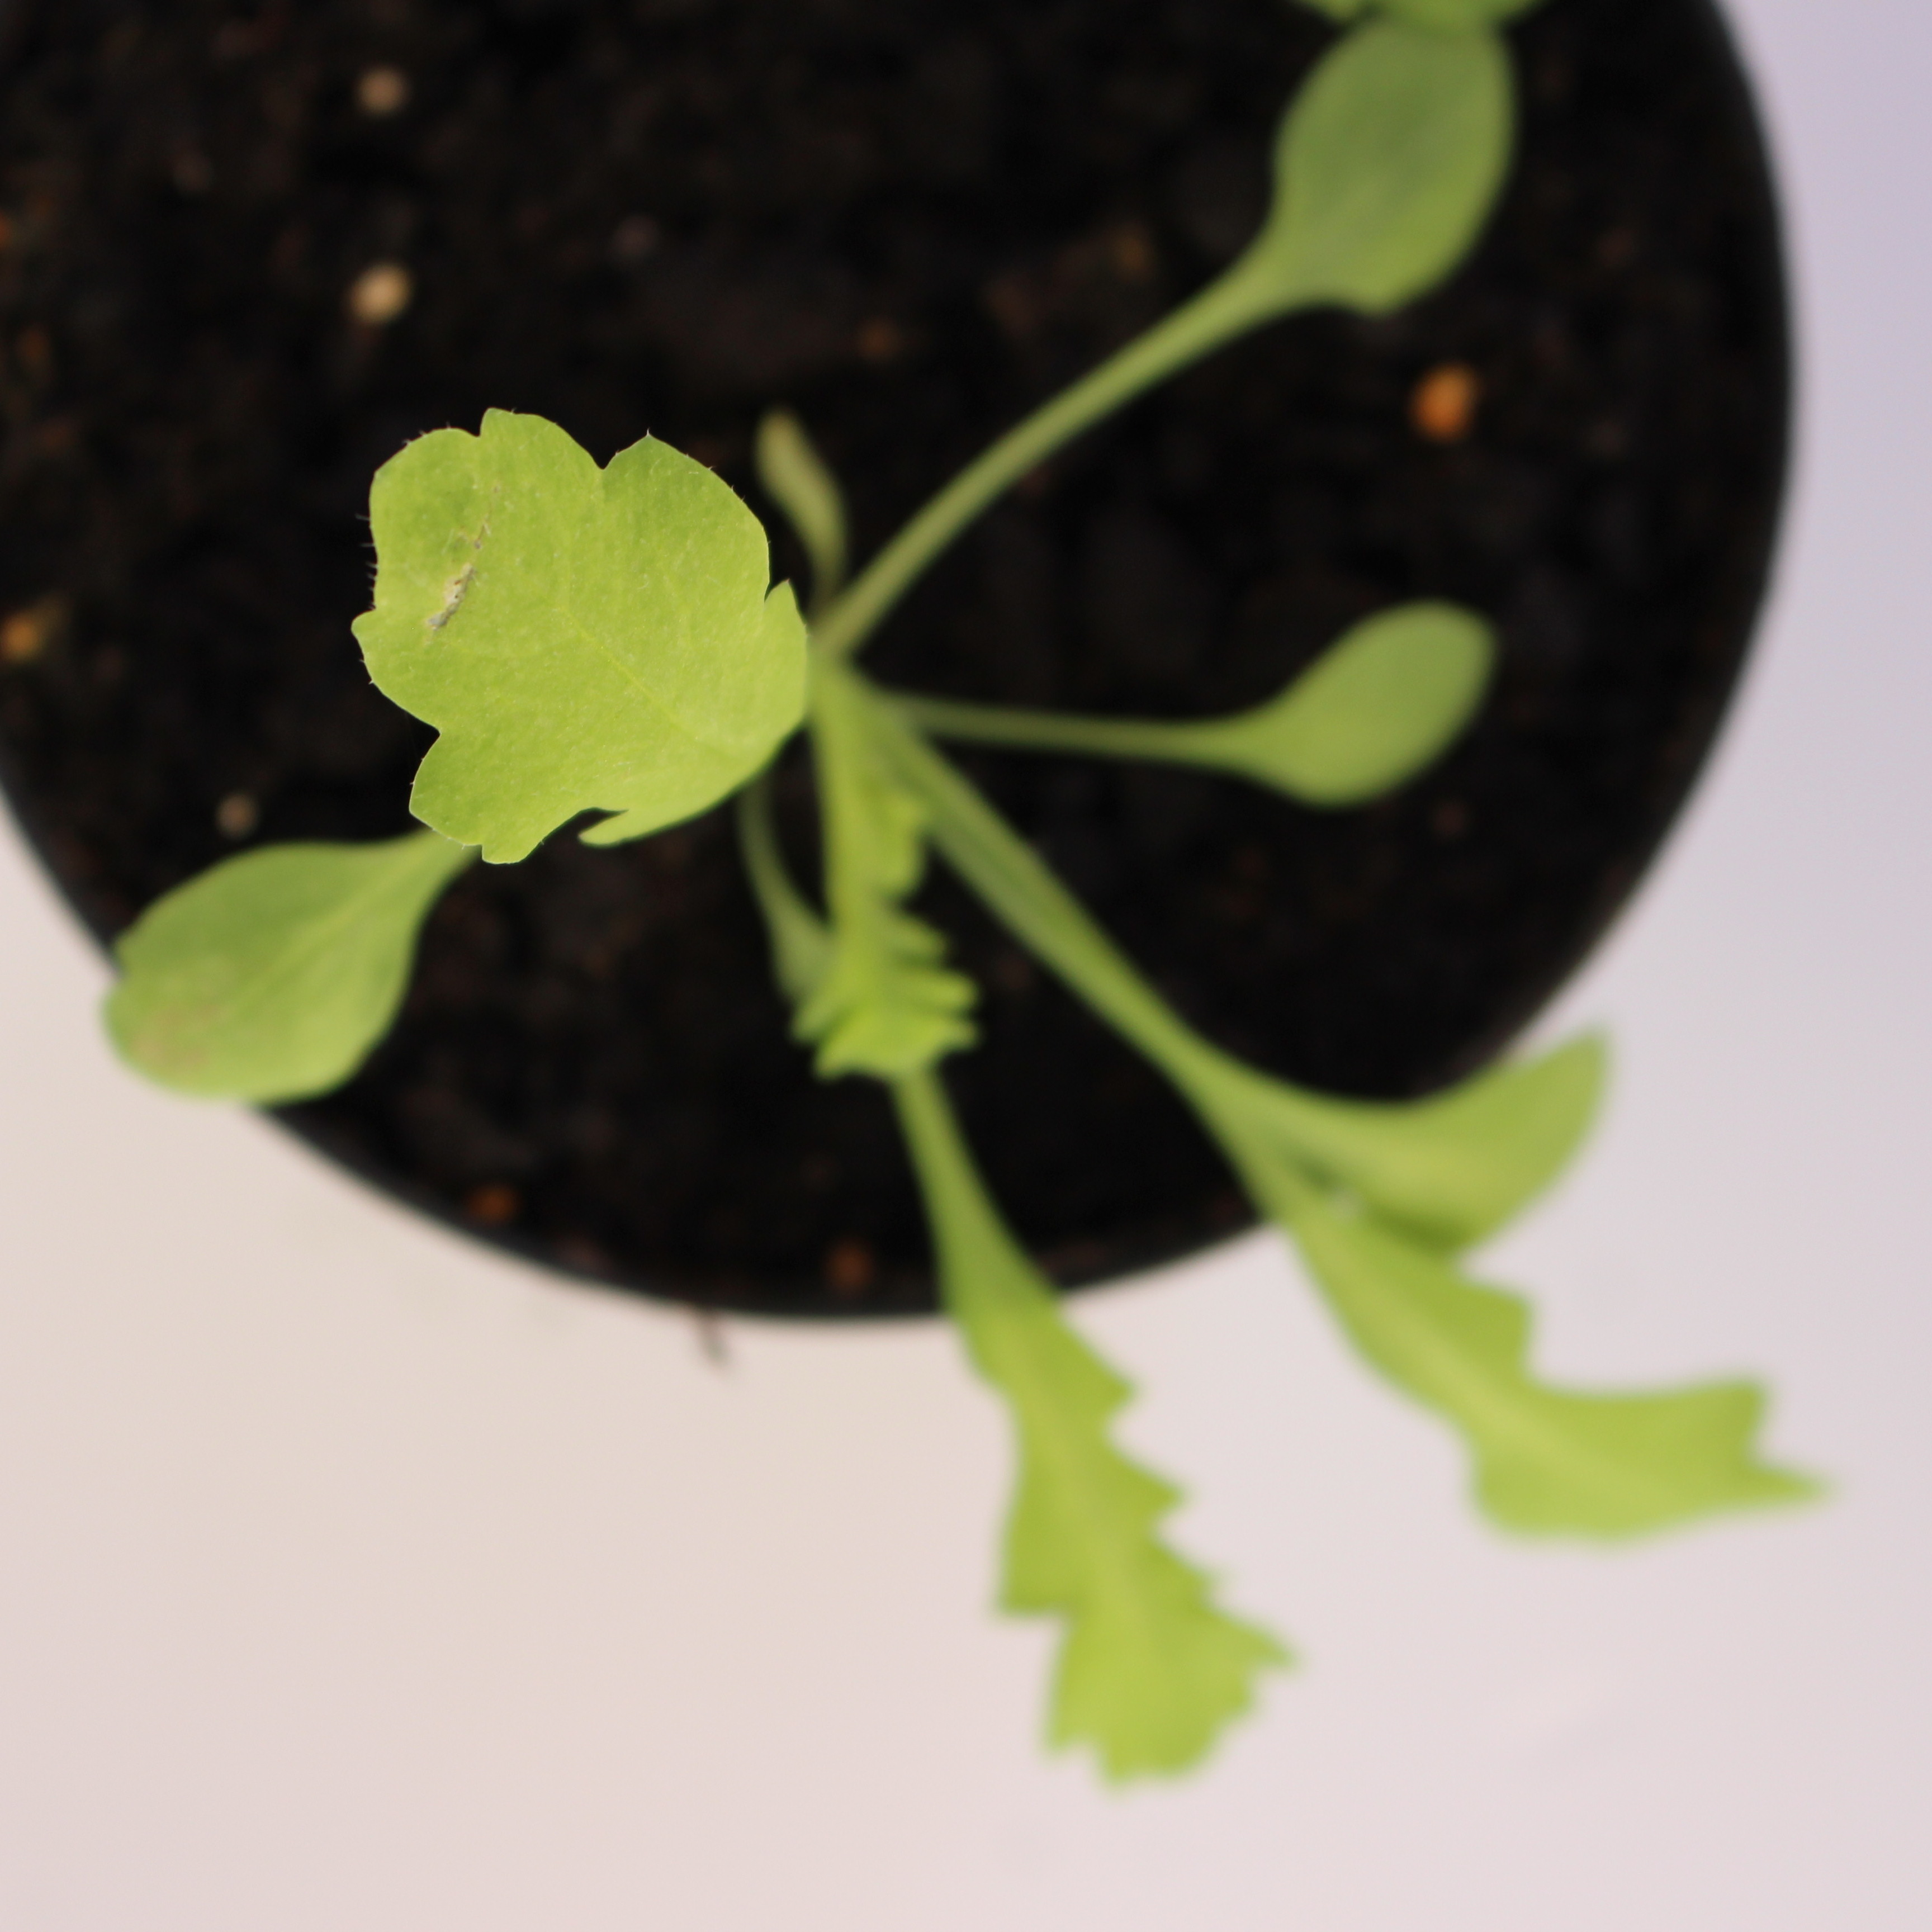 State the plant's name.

Papaver rhoeas
